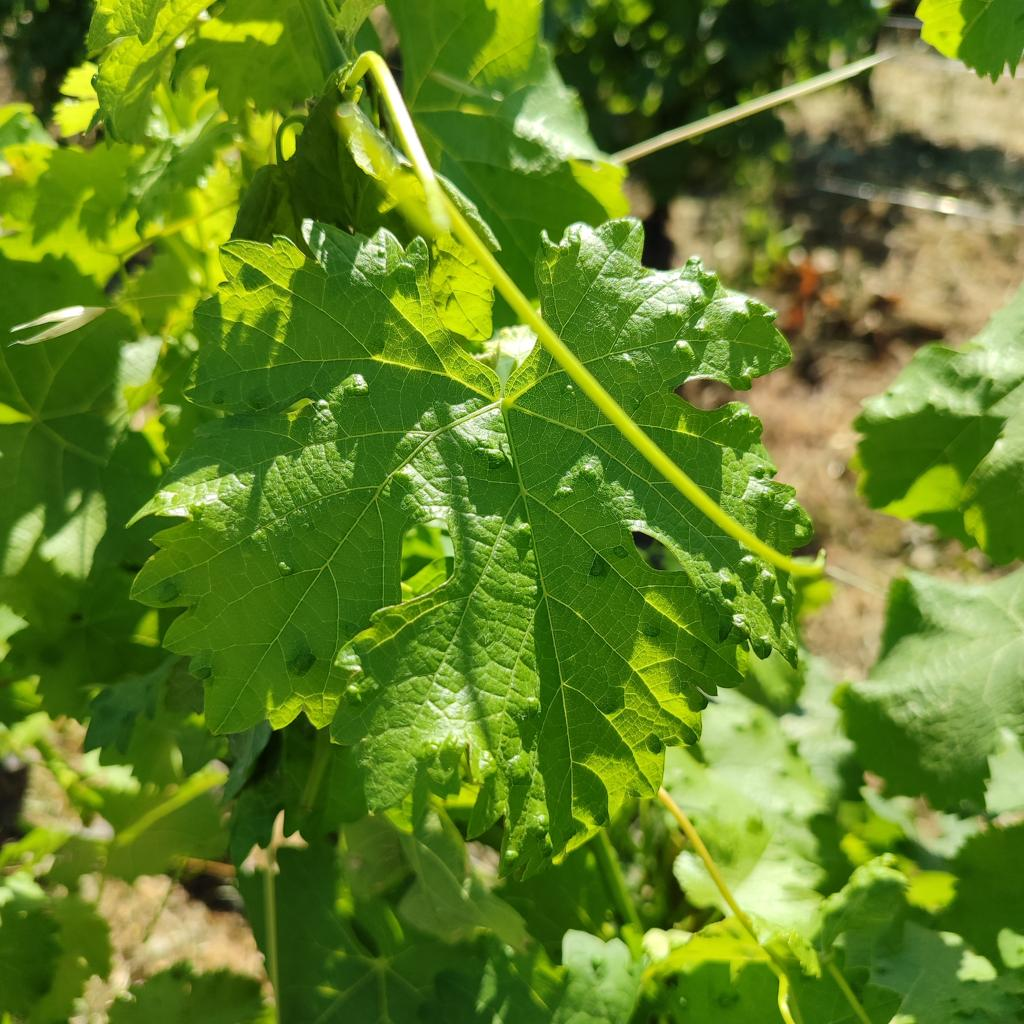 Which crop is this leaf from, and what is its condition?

grapevine, erineum mite
